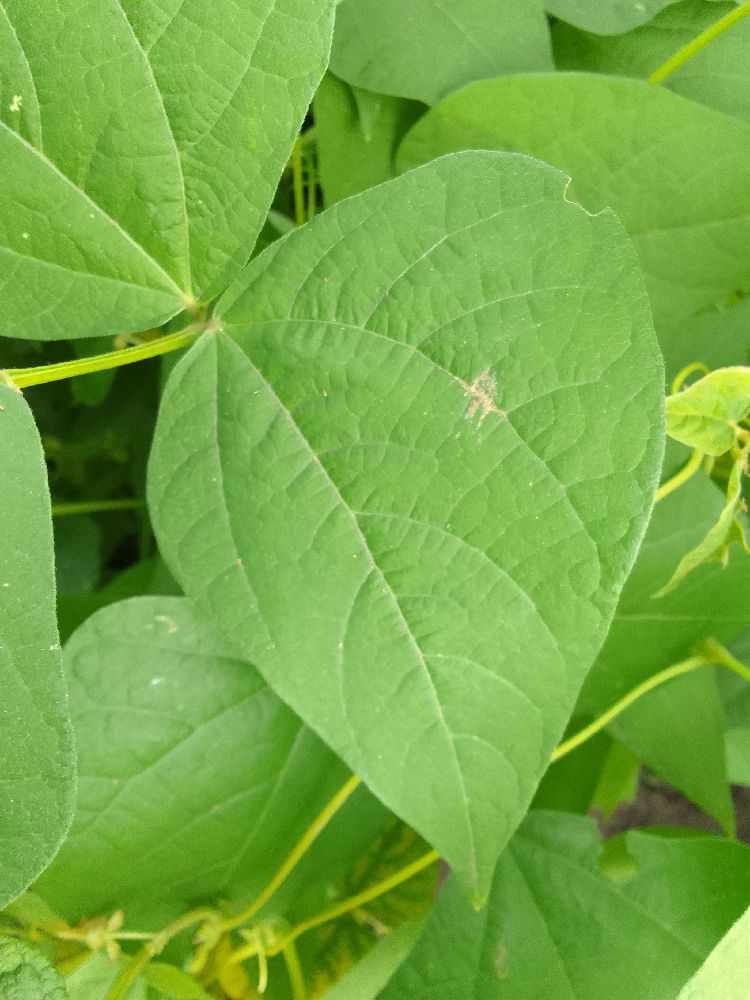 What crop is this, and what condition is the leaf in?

common bean, healthy
